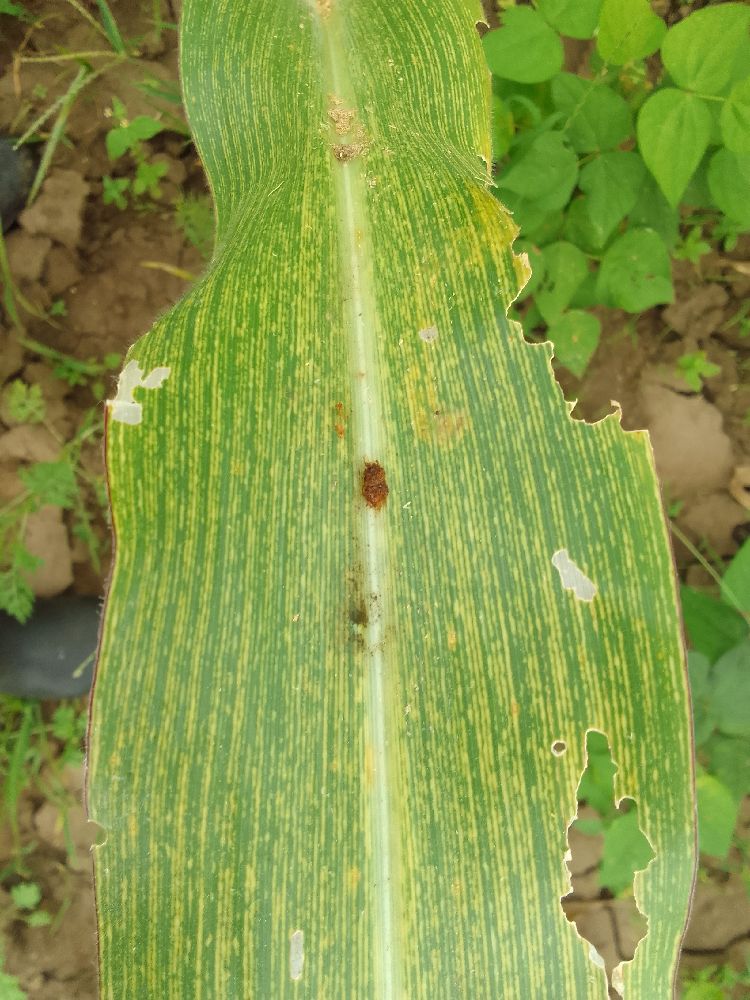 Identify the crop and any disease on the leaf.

maize, maize streak virus
